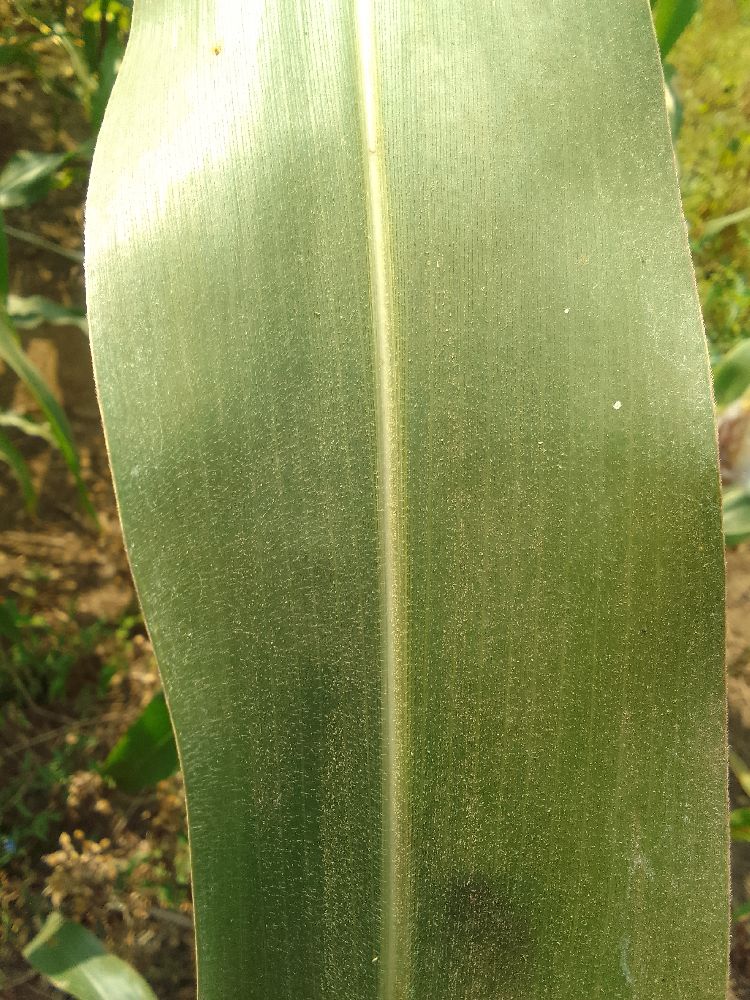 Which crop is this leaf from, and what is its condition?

maize, healthy
